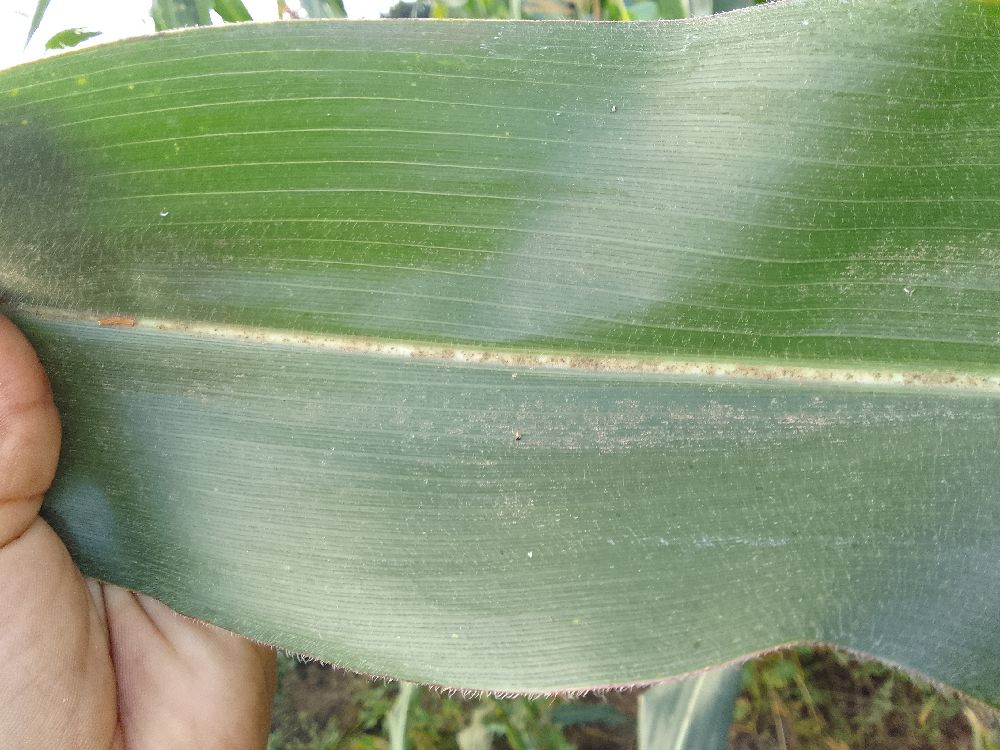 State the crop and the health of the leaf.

maize, healthy
